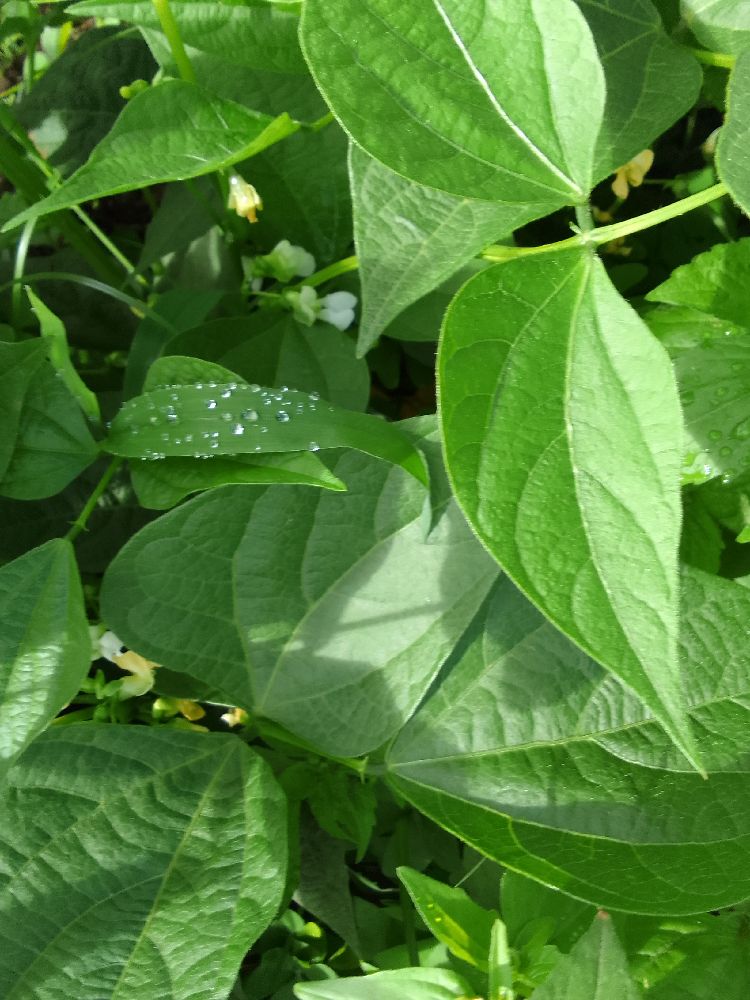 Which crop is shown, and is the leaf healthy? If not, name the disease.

common bean, healthy
